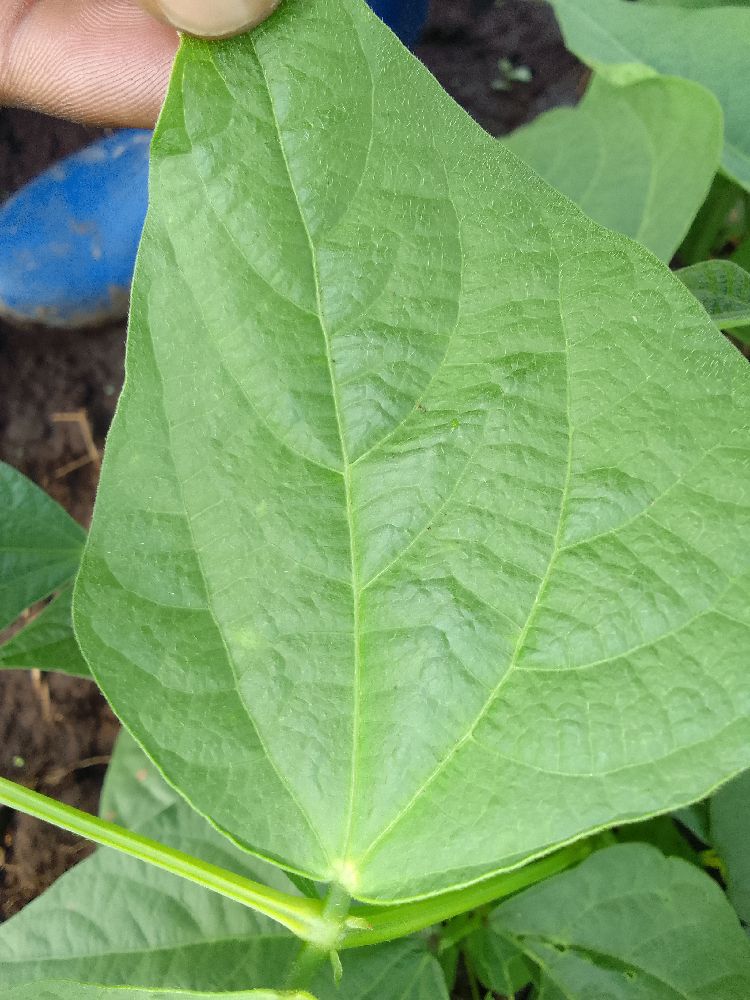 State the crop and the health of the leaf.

common bean, healthy
